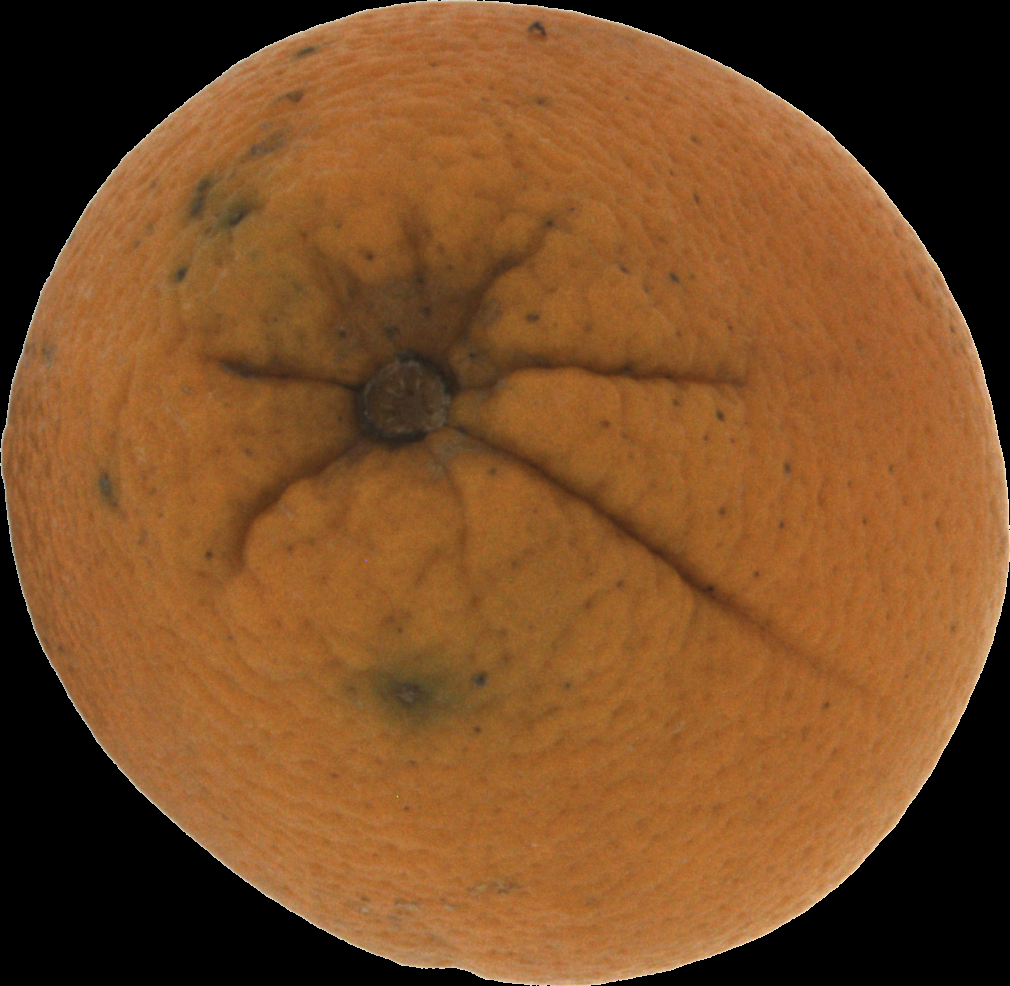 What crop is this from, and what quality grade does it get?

orange, bad
